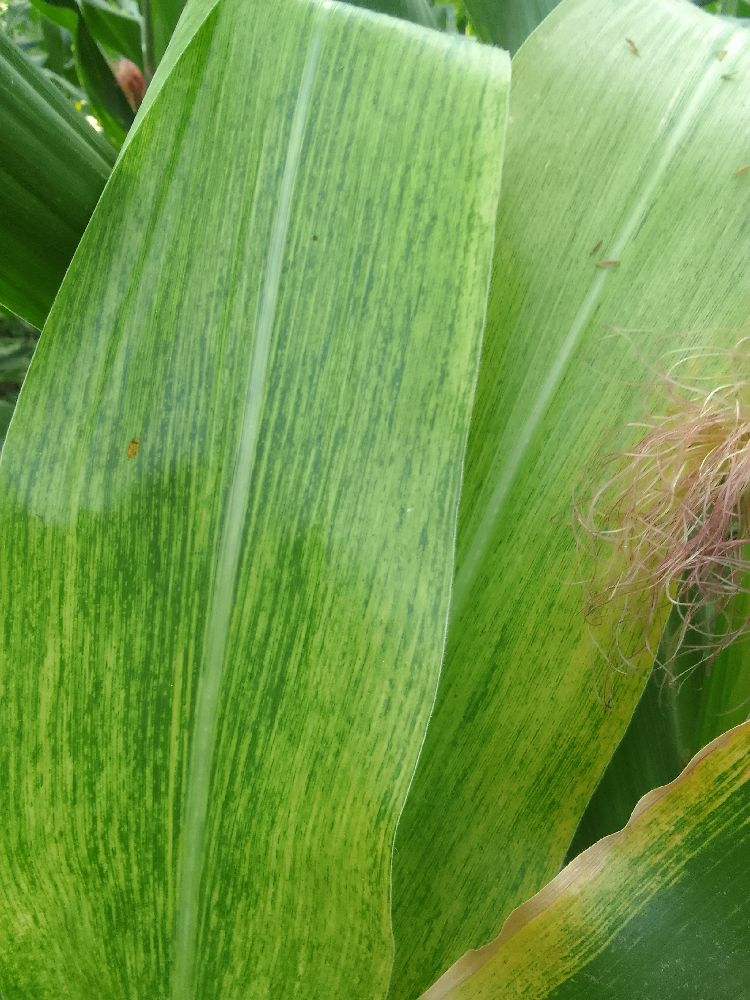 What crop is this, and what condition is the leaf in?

maize, maize lethal necrosis
